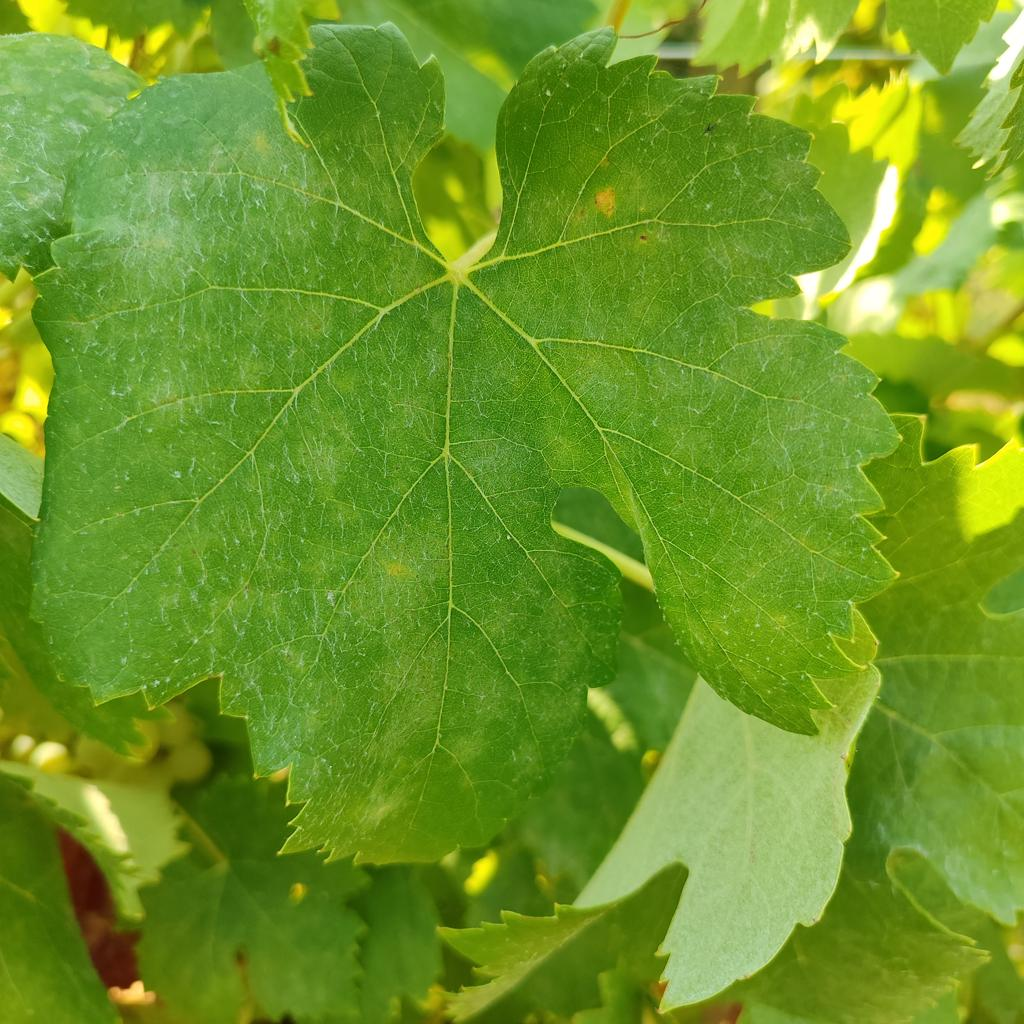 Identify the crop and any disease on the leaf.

grapevine, powdery mildew
